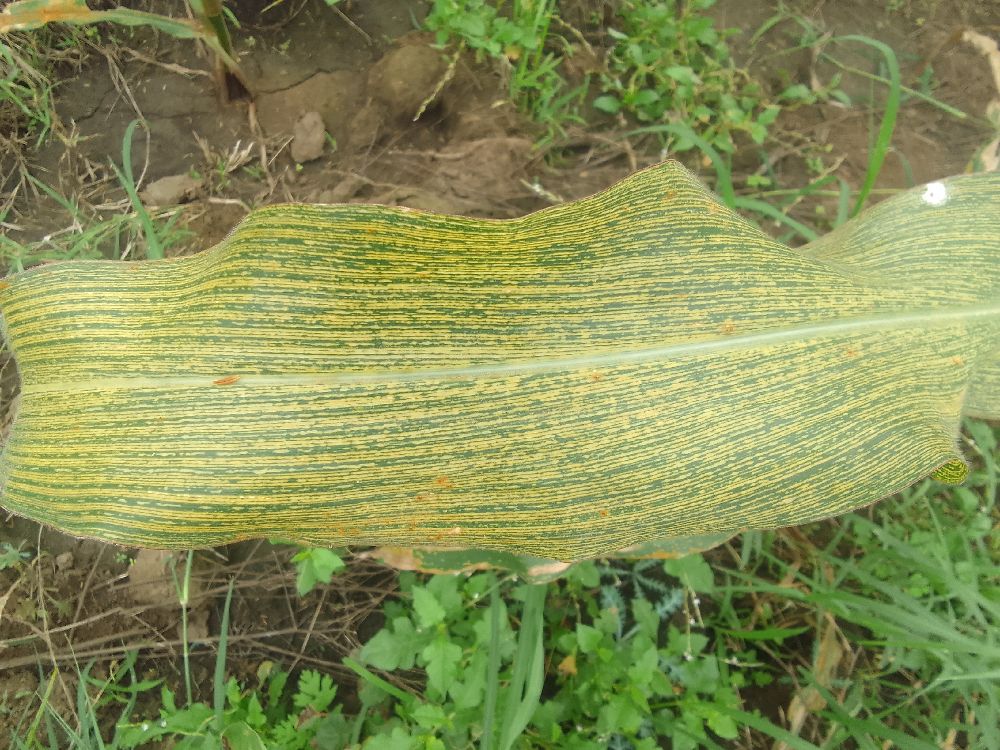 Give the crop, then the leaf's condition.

maize, maize streak virus
